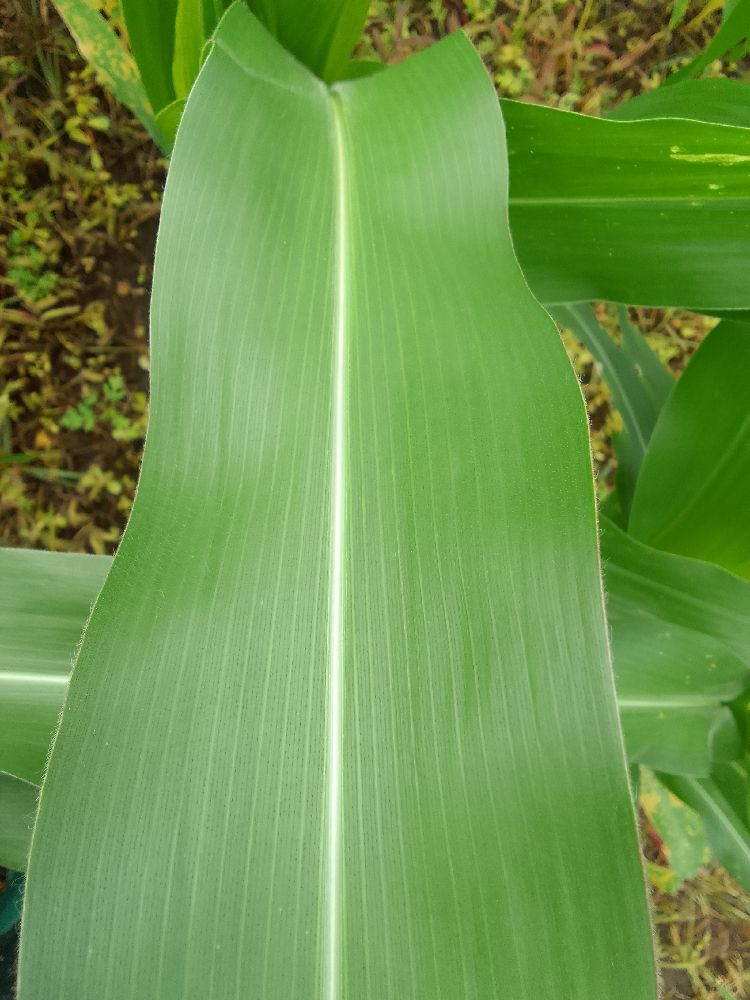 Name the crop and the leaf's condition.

maize, healthy
